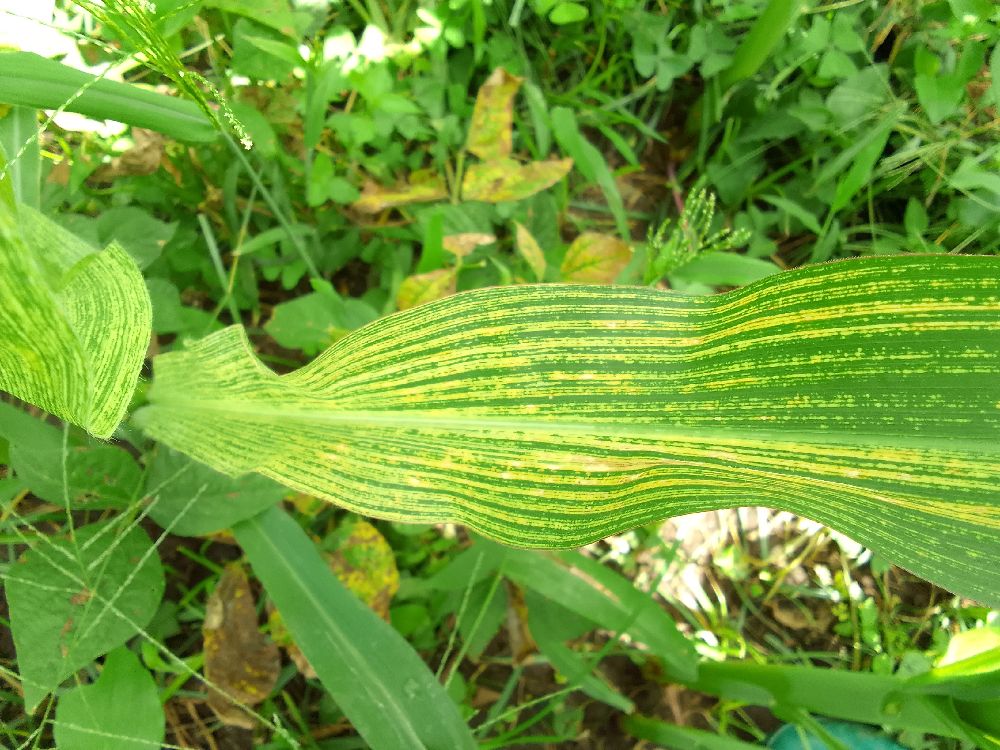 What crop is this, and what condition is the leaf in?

maize, maize streak virus
